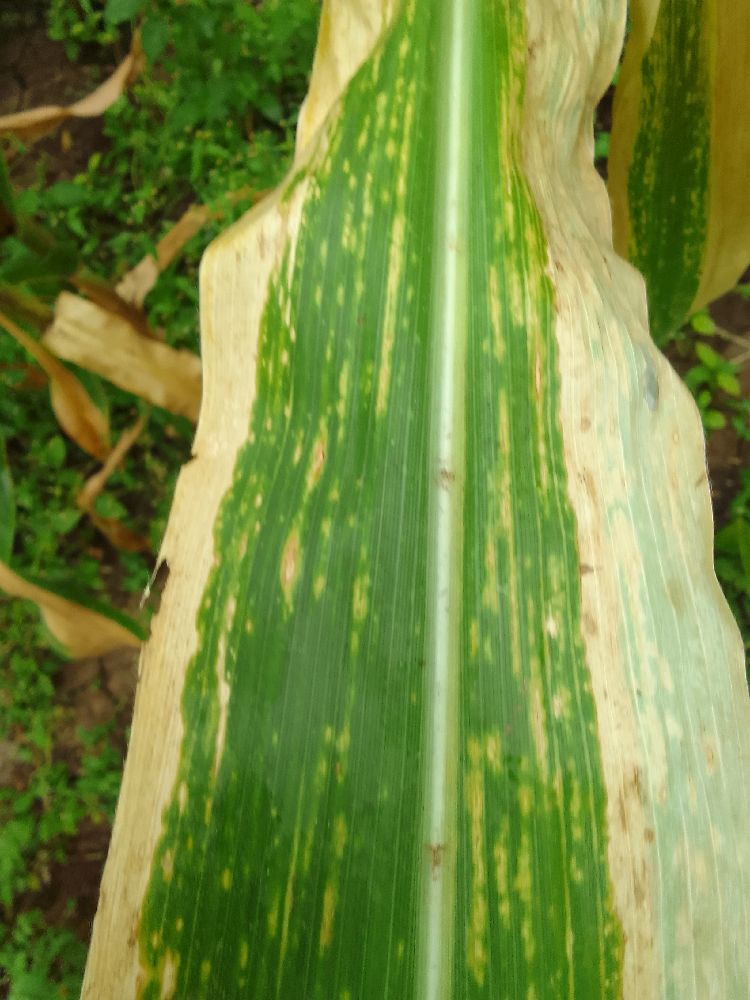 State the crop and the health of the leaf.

maize, maize lethal necrosis
